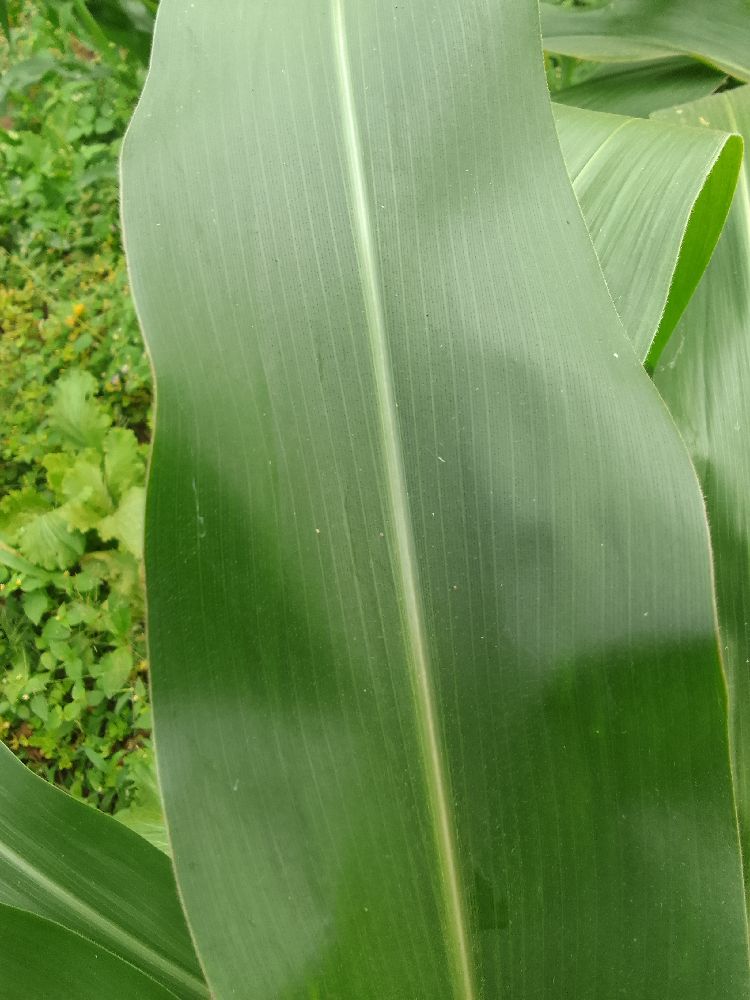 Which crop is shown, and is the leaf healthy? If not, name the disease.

maize, healthy
